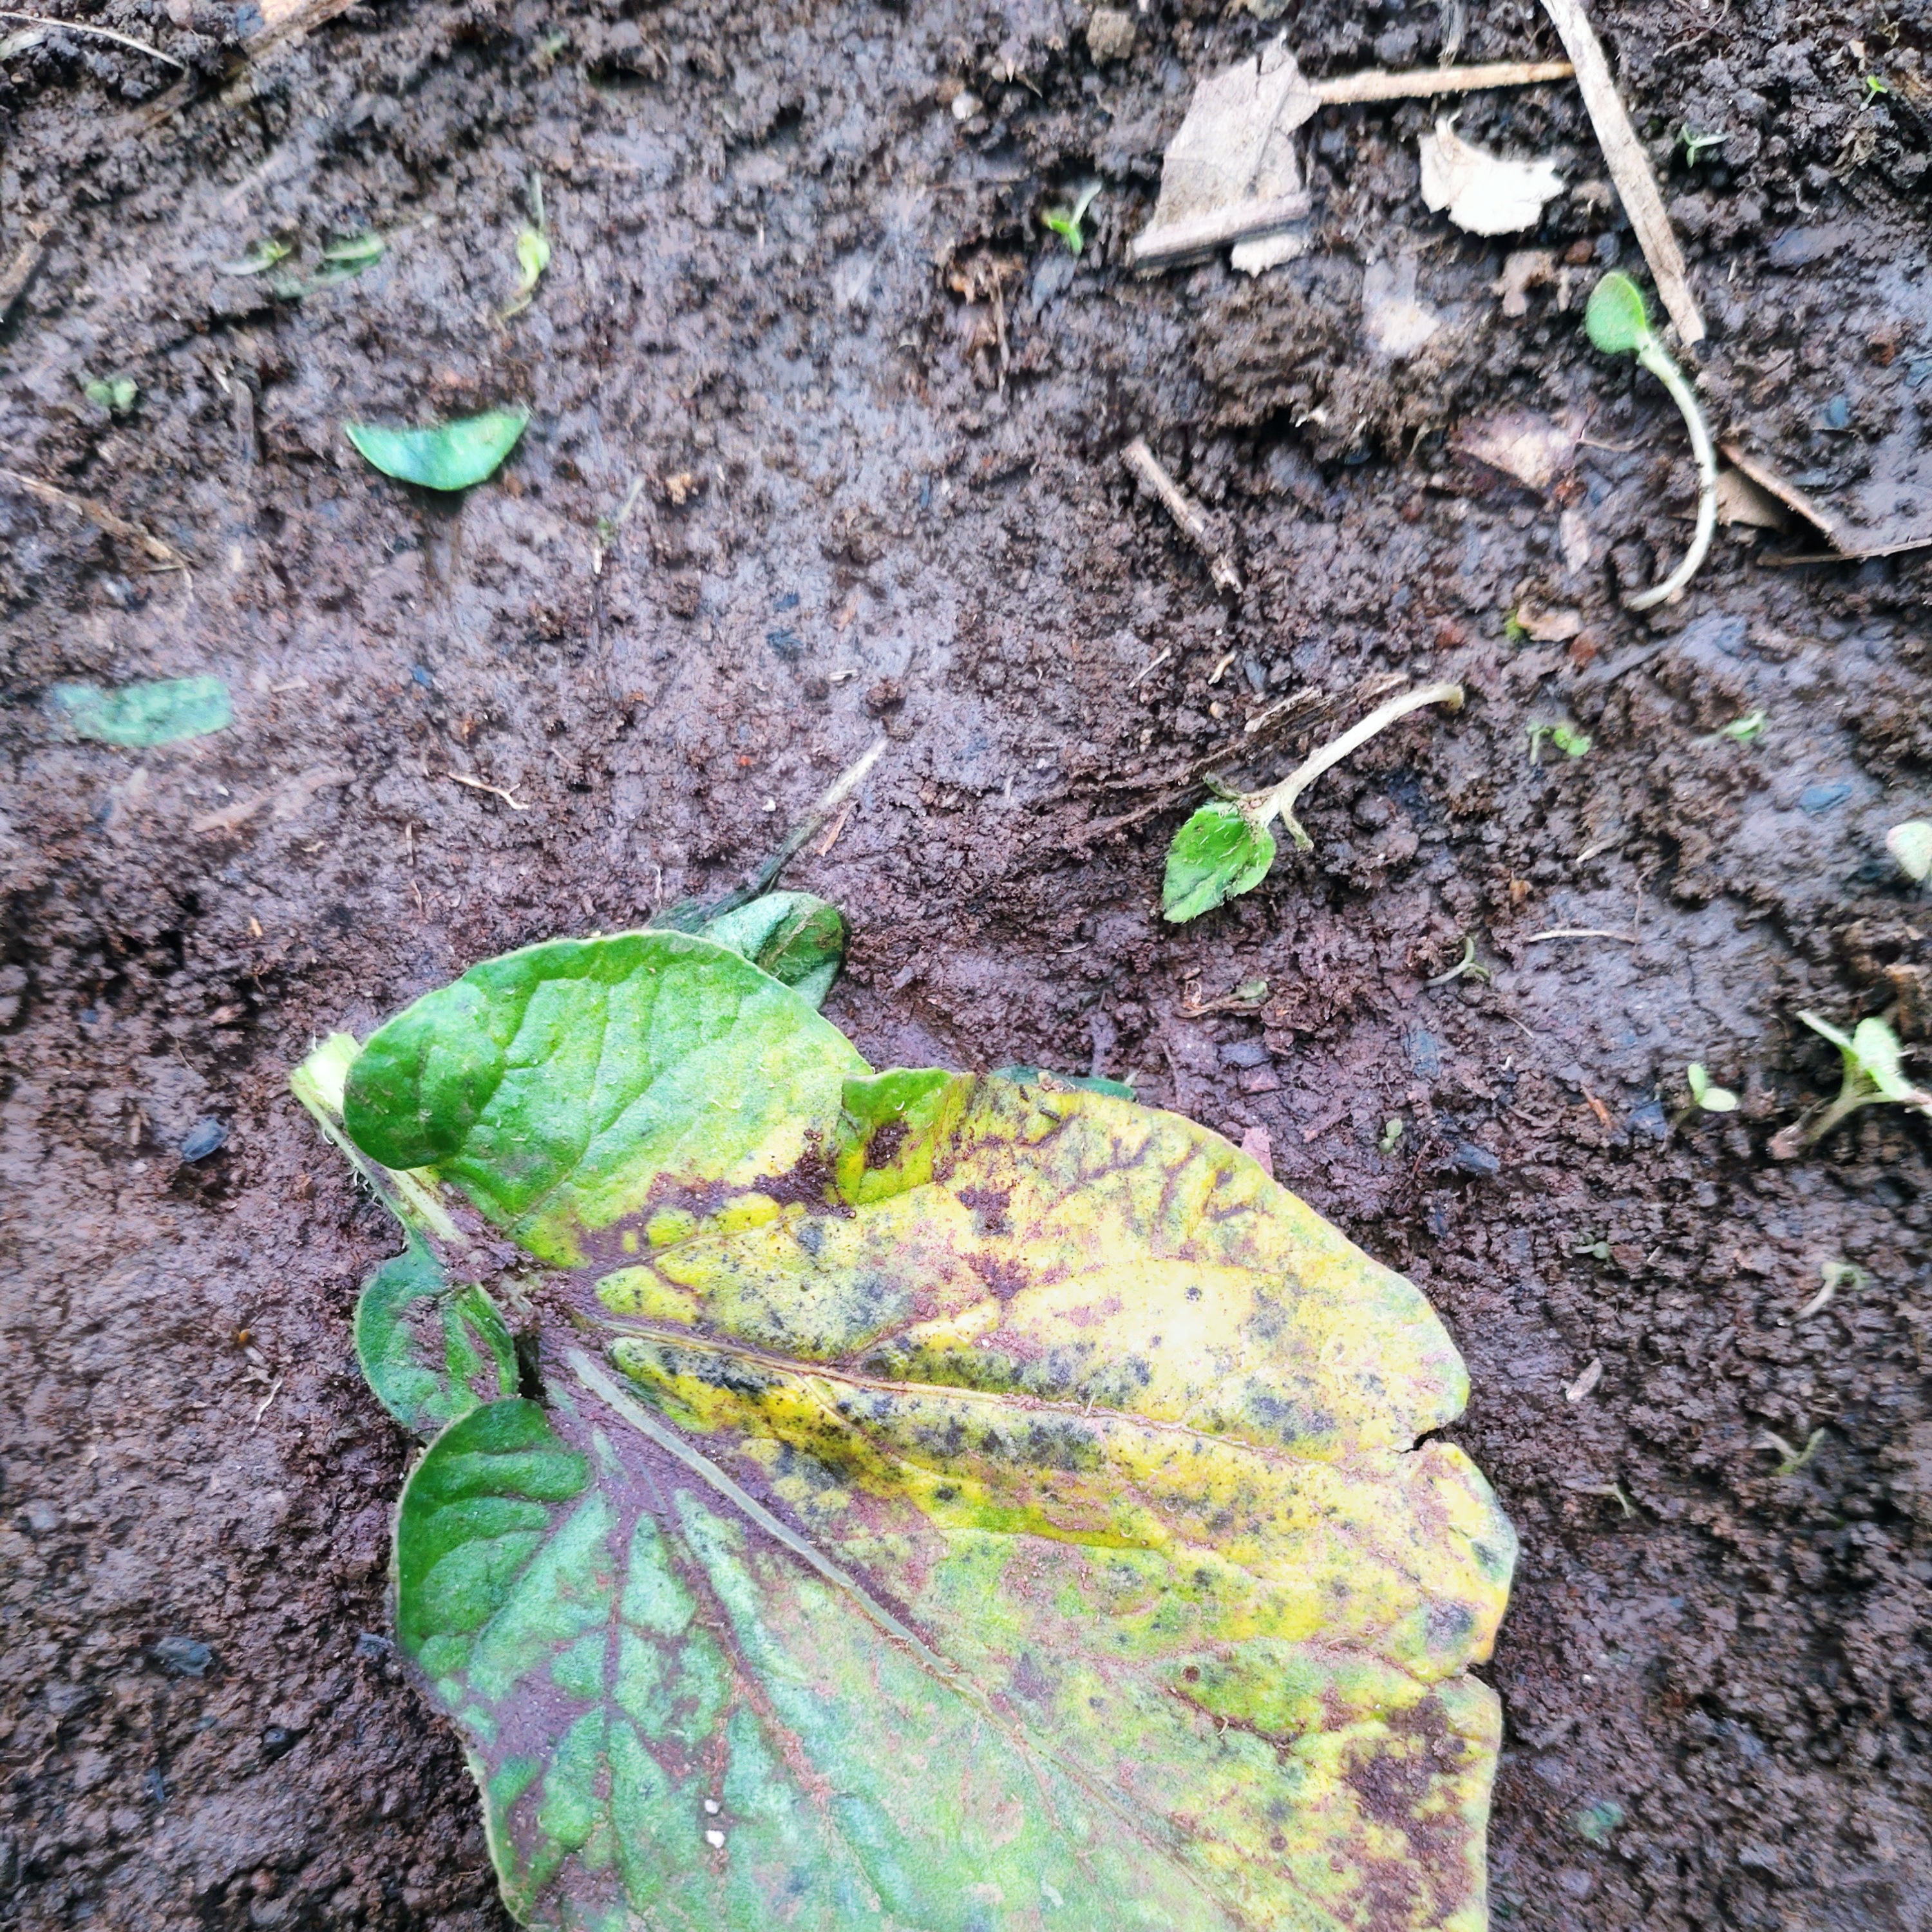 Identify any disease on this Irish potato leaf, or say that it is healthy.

late blight
